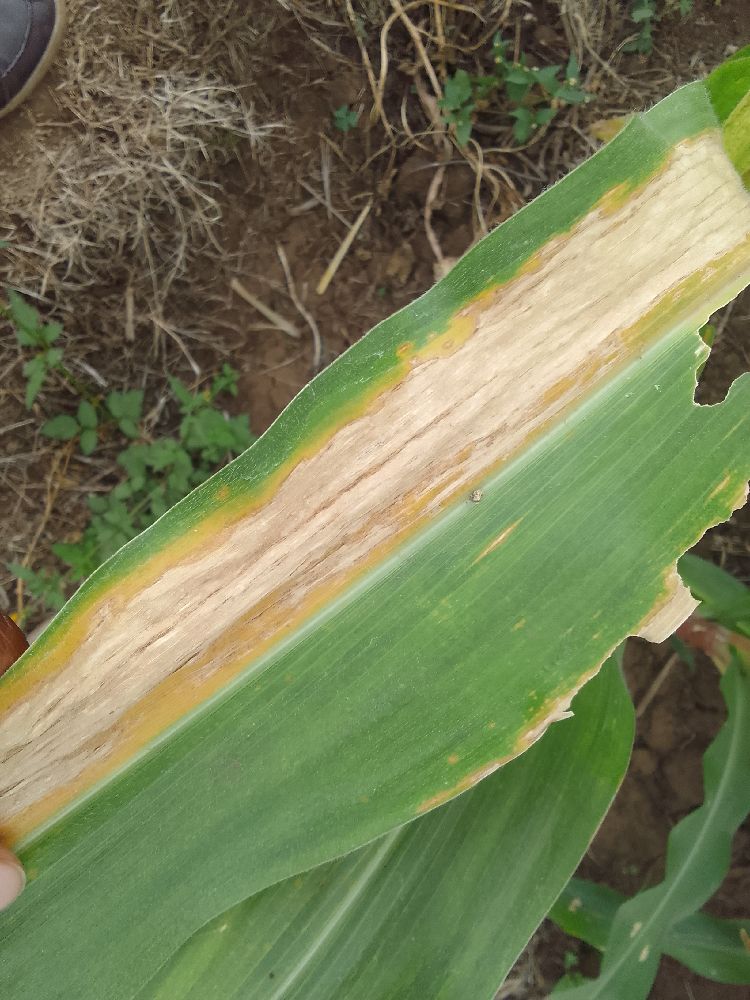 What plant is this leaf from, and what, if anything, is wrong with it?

maize, maize lethal necrosis
